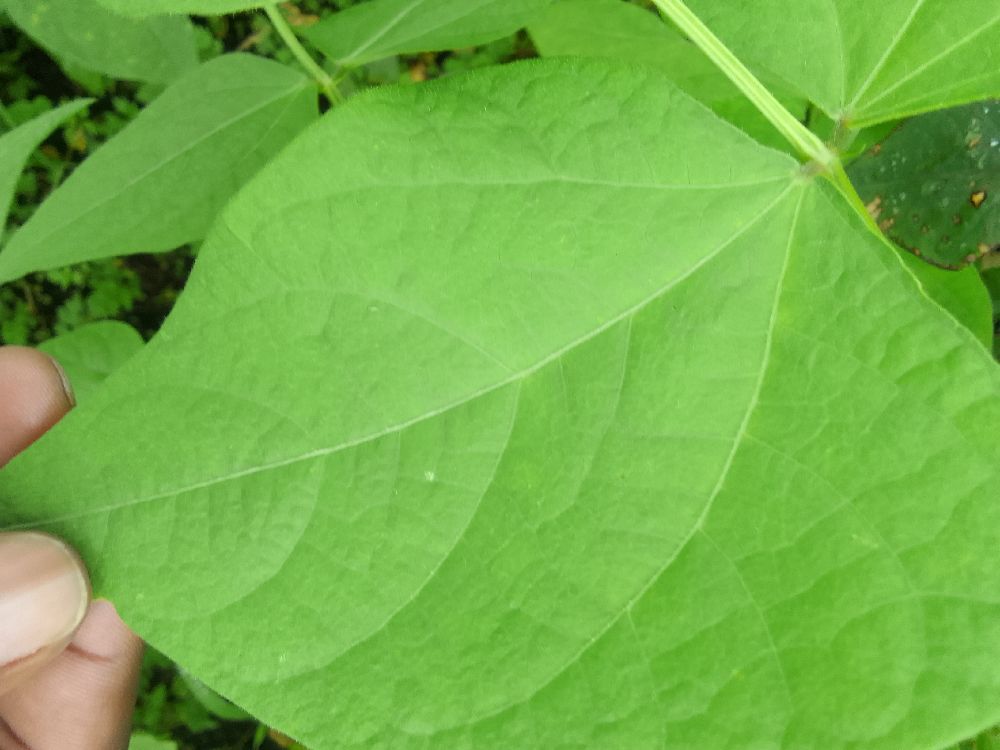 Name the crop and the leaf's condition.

common bean, healthy
